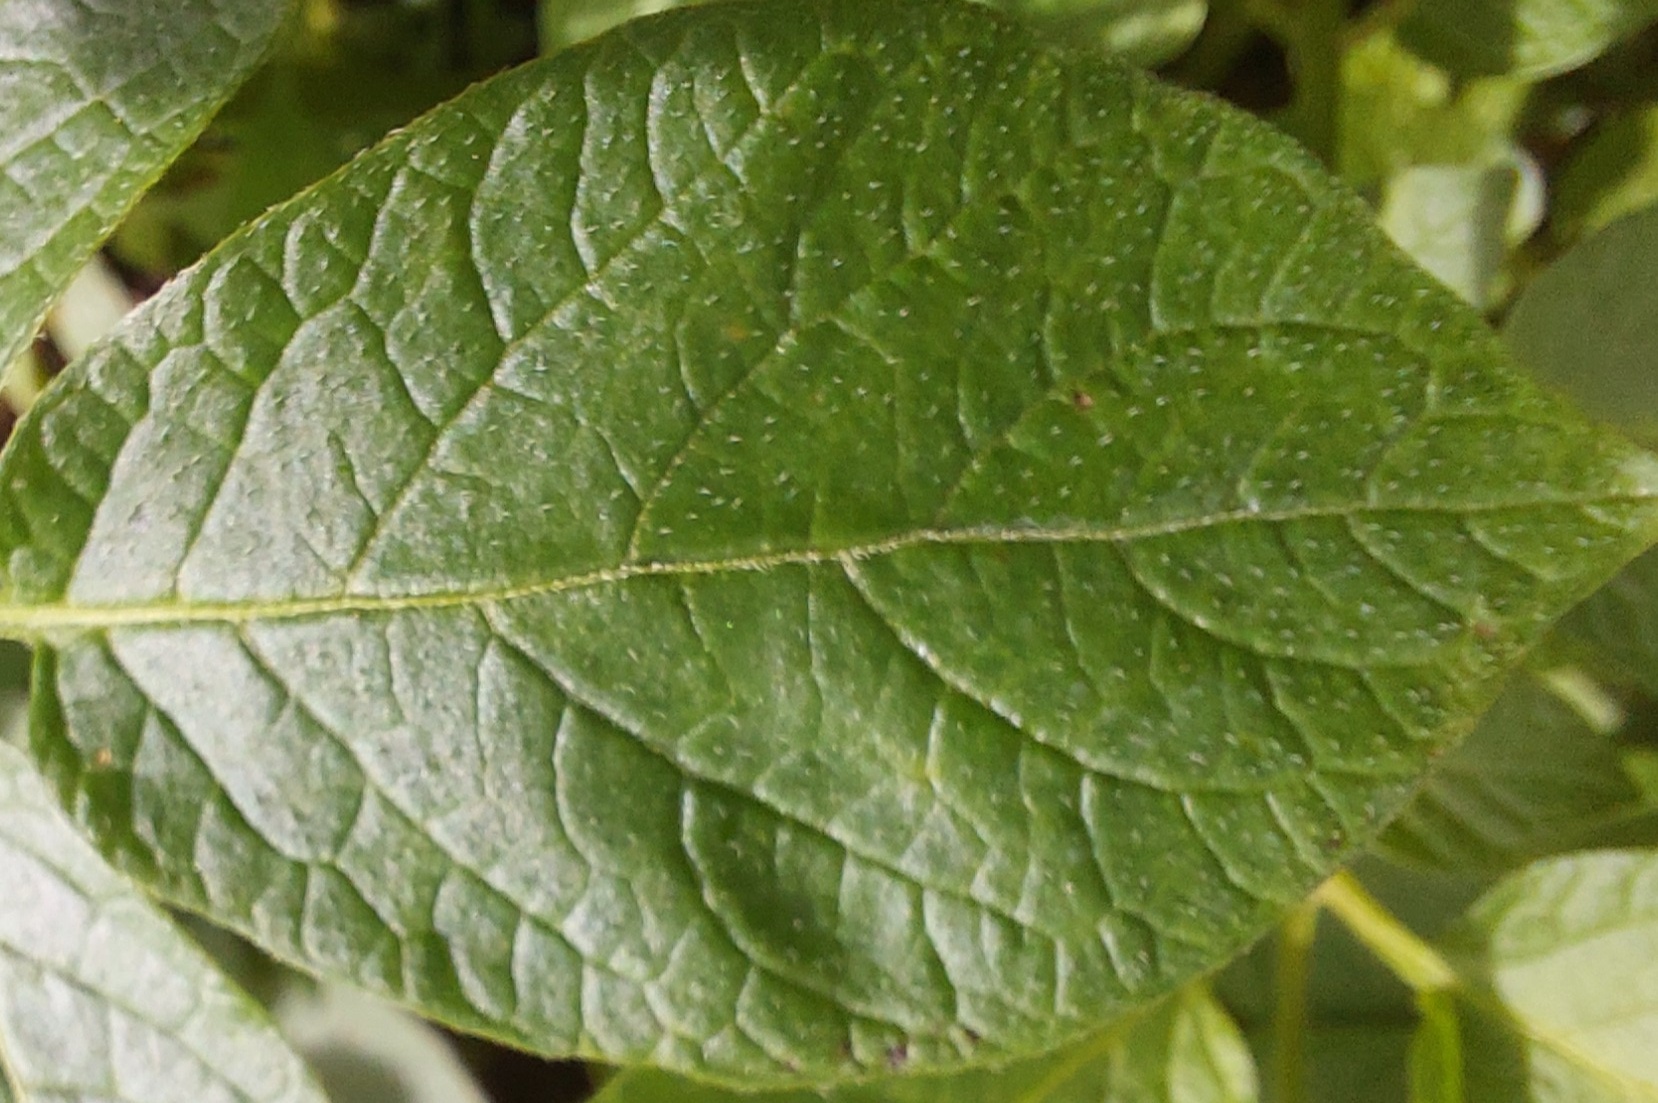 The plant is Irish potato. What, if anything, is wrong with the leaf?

healthy
